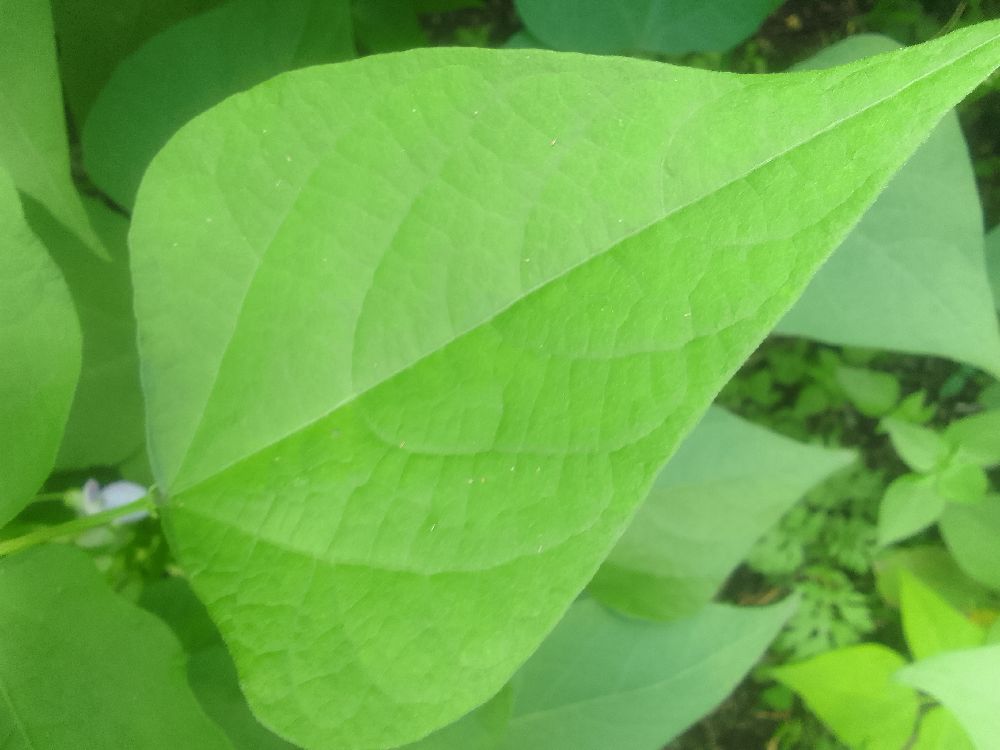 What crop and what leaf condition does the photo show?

common bean, healthy
